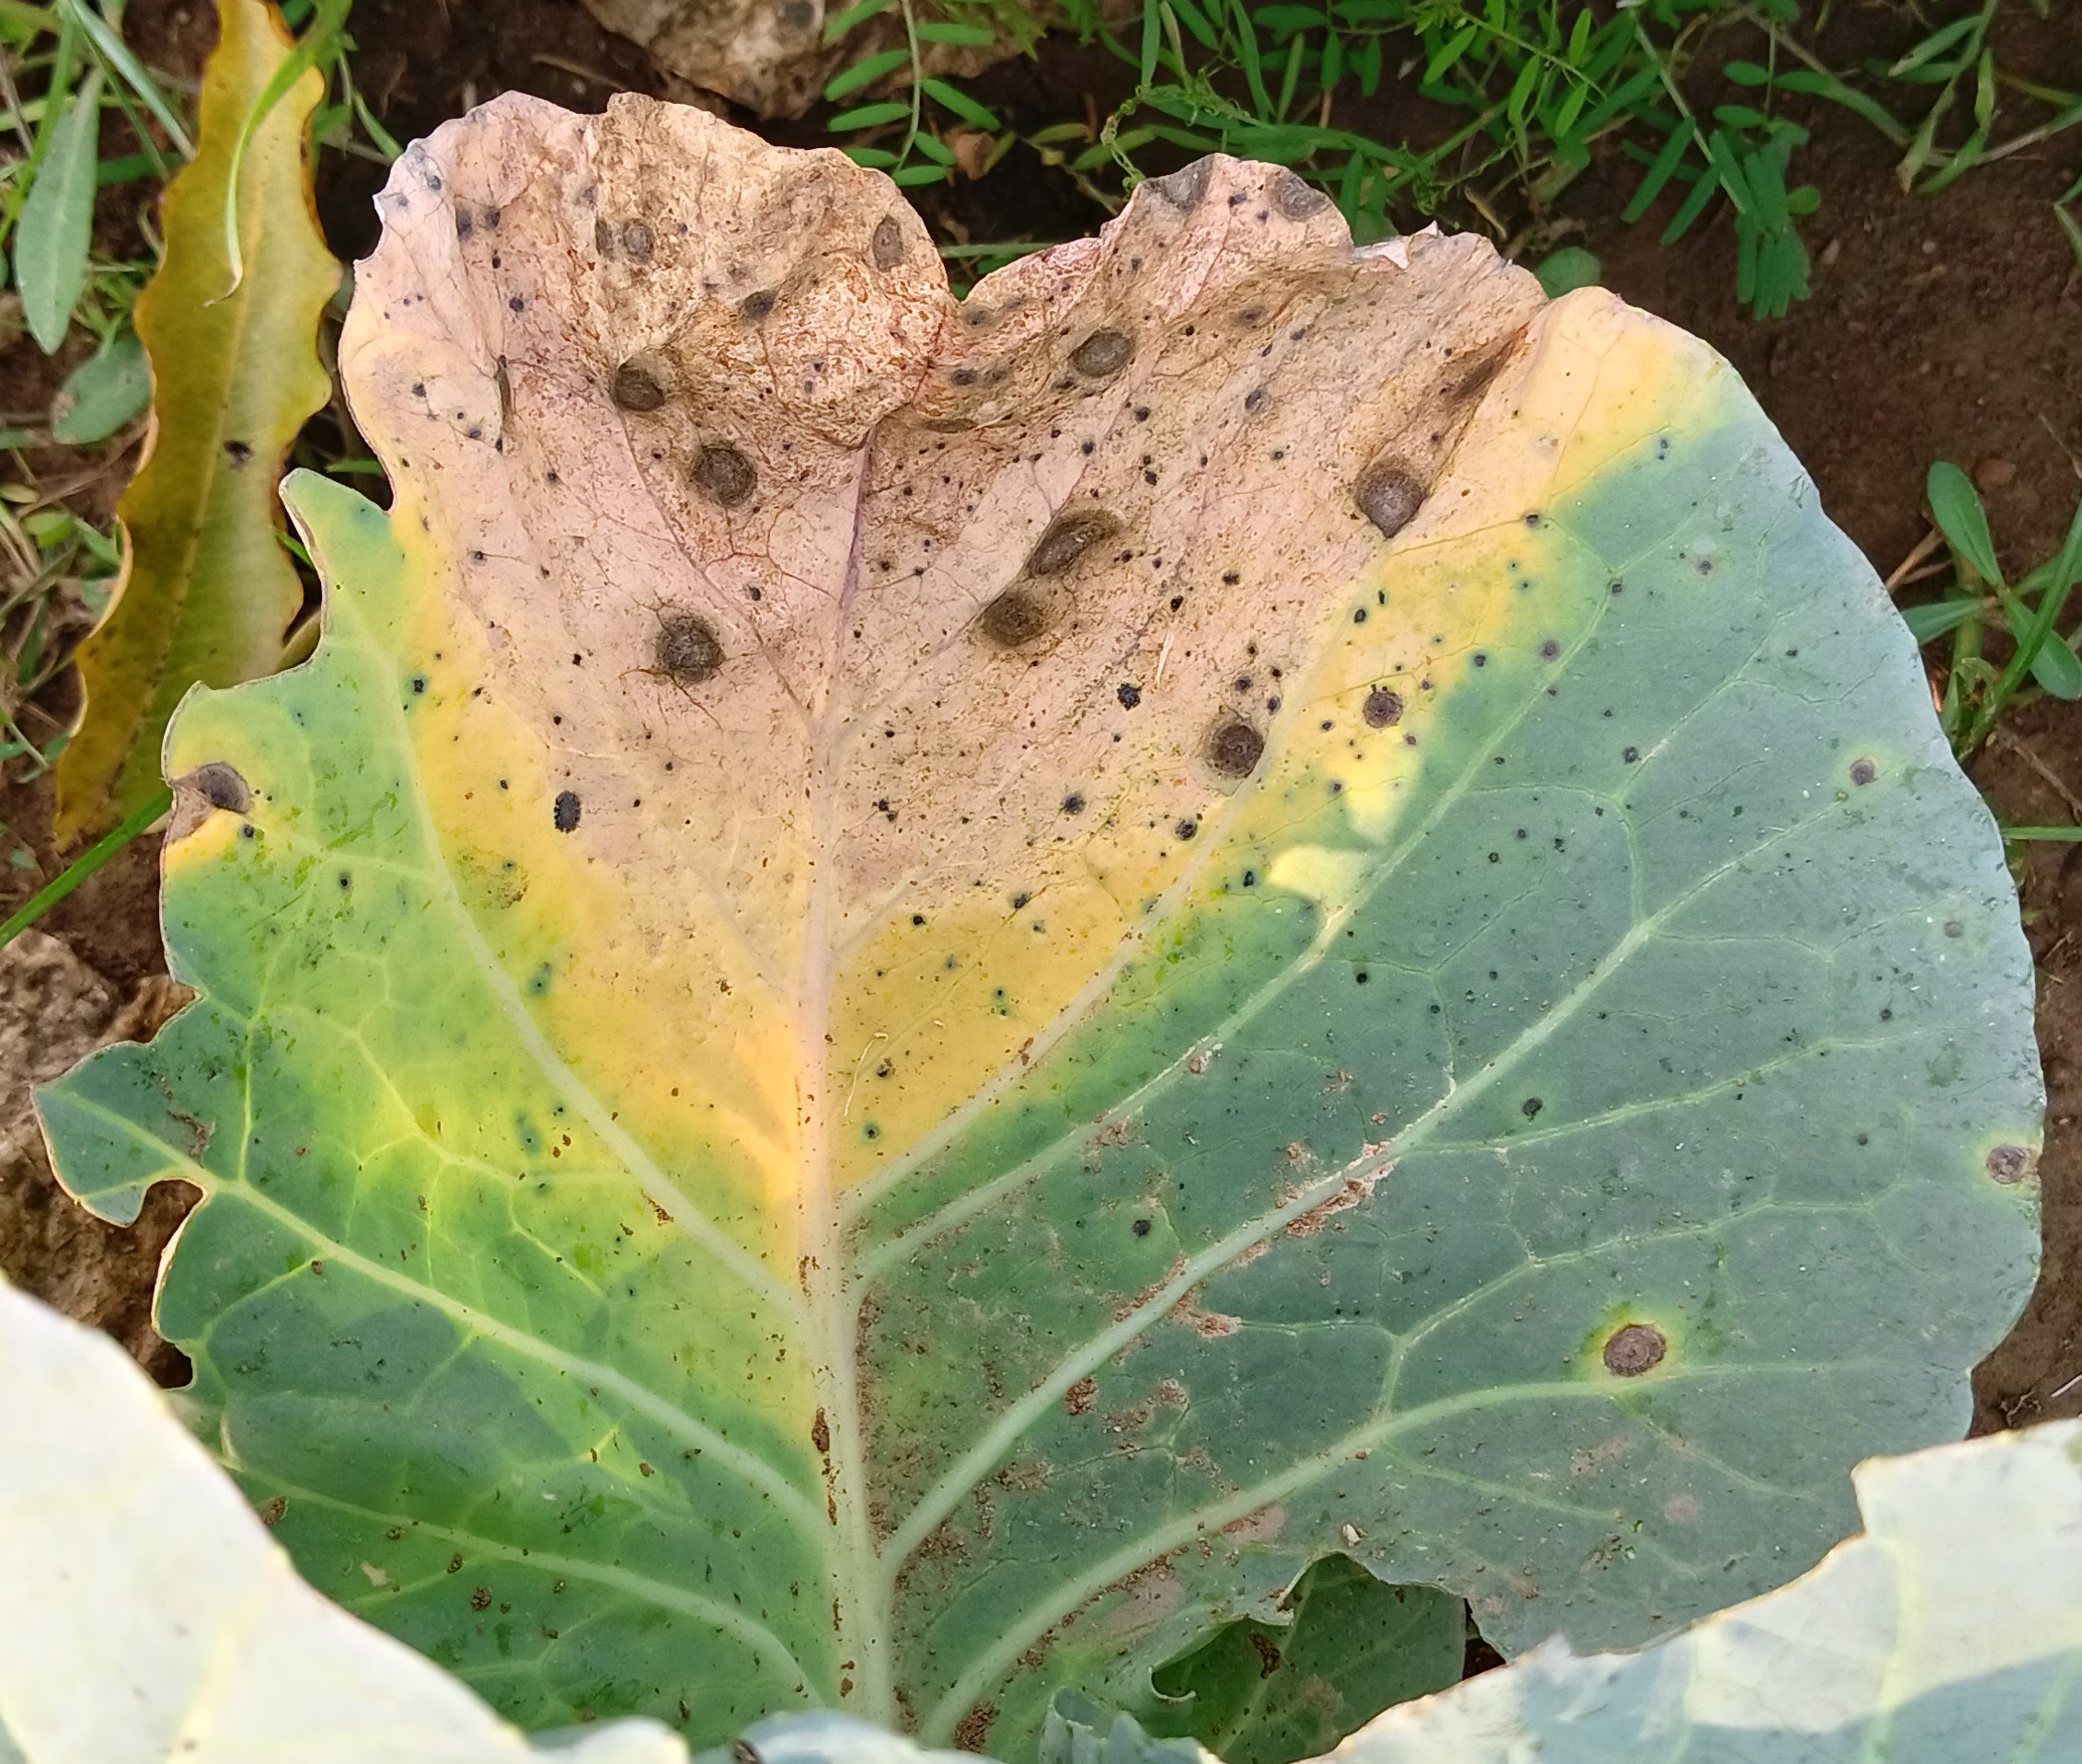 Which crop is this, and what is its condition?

cabbage, alternaria
